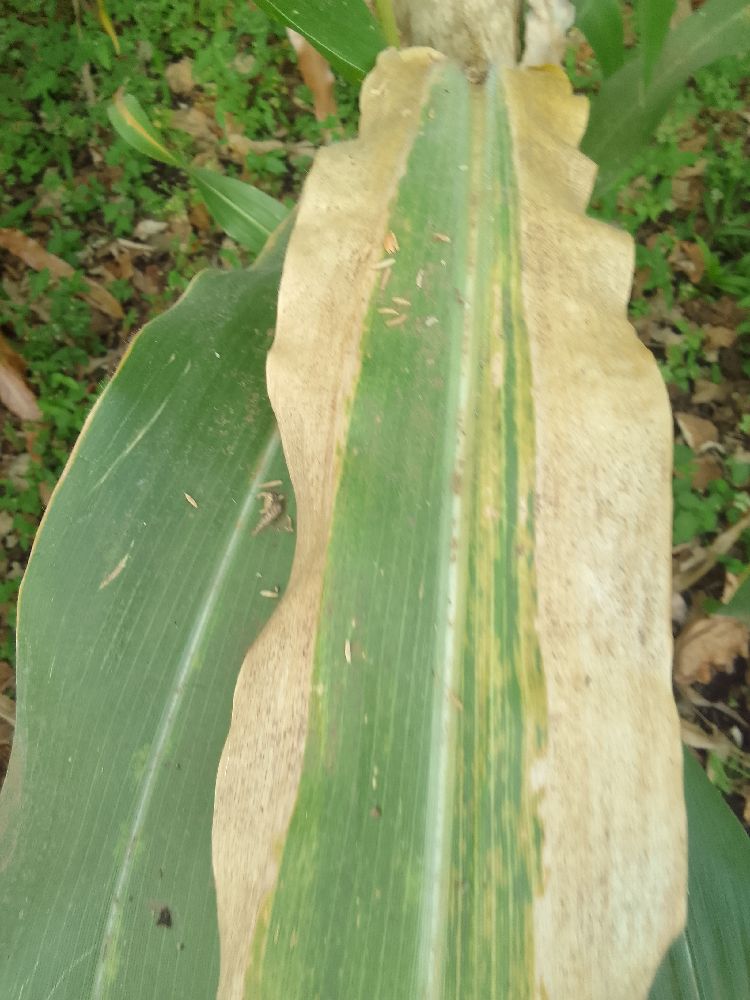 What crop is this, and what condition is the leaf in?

maize, maize lethal necrosis
